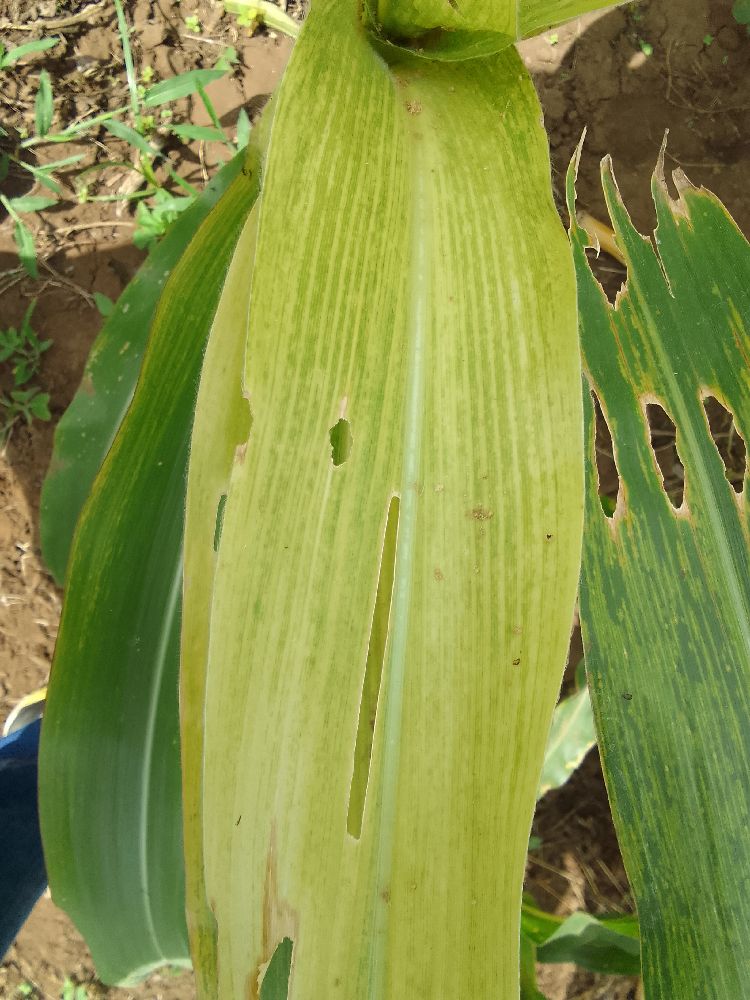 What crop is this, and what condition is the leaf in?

maize, maize lethal necrosis
